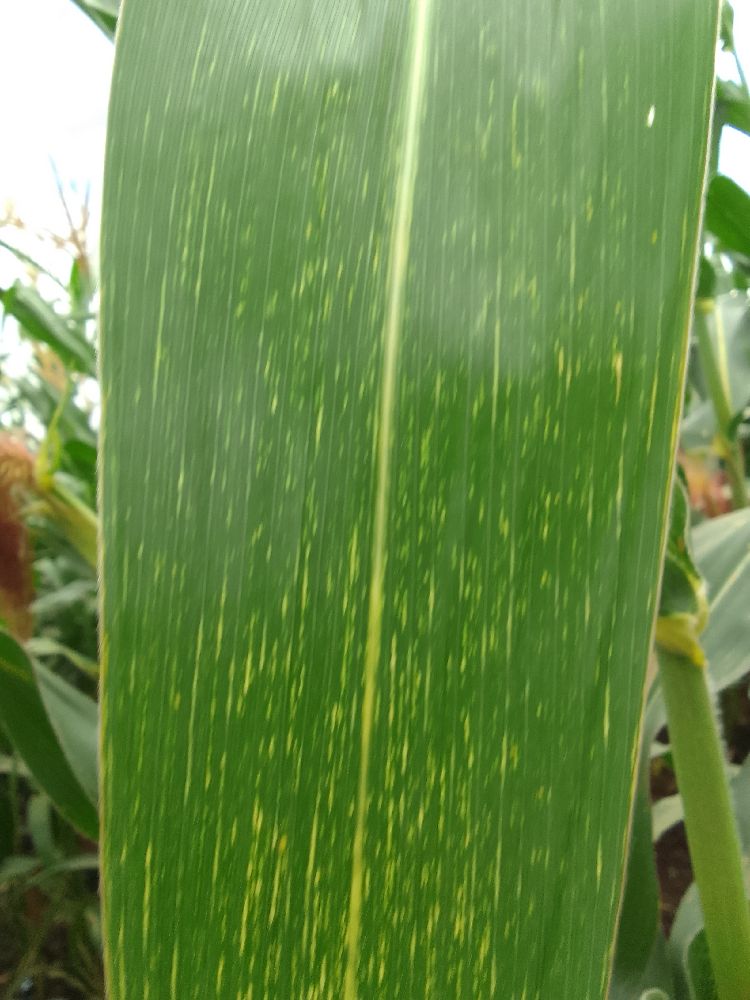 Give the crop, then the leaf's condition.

maize, maize streak virus
